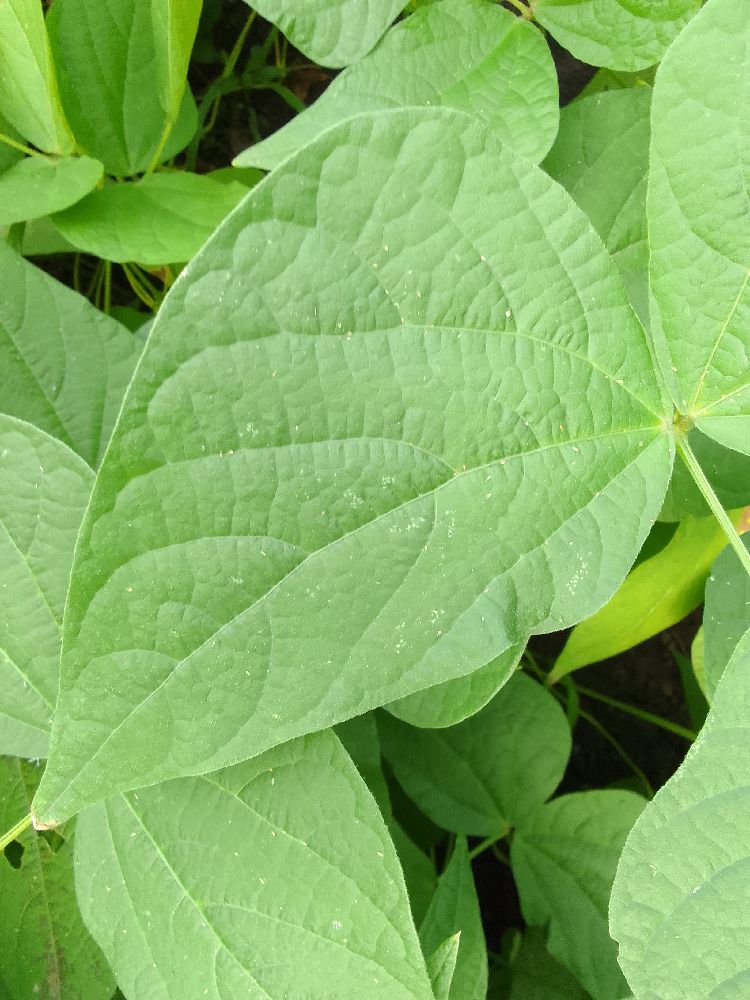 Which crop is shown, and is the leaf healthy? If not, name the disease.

common bean, healthy
